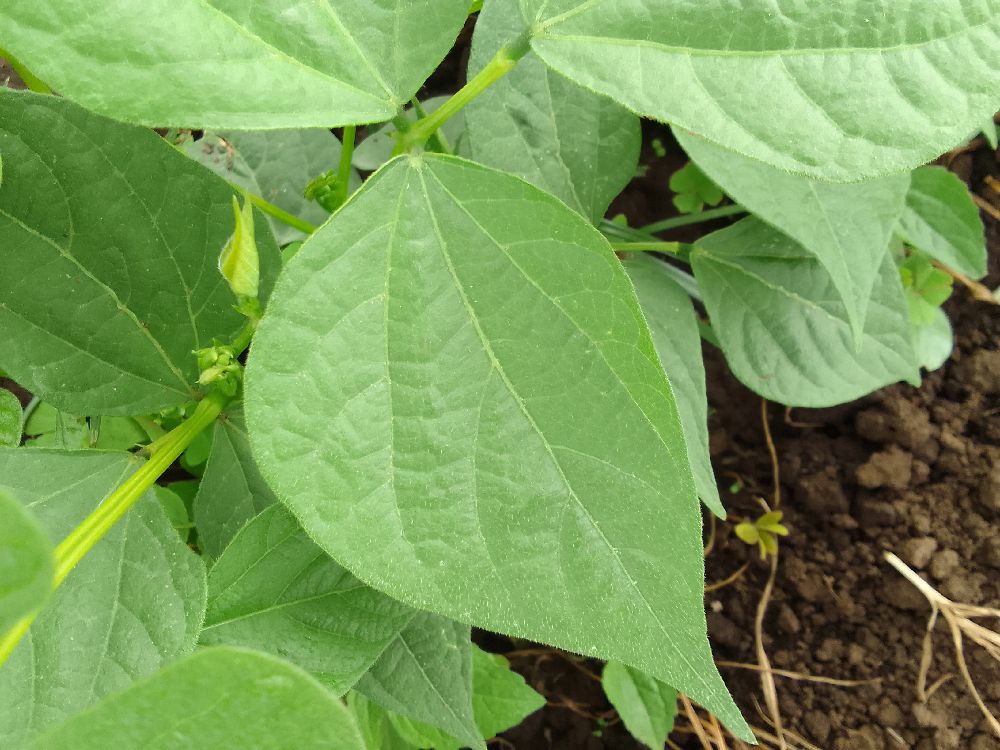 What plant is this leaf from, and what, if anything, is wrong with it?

common bean, healthy
